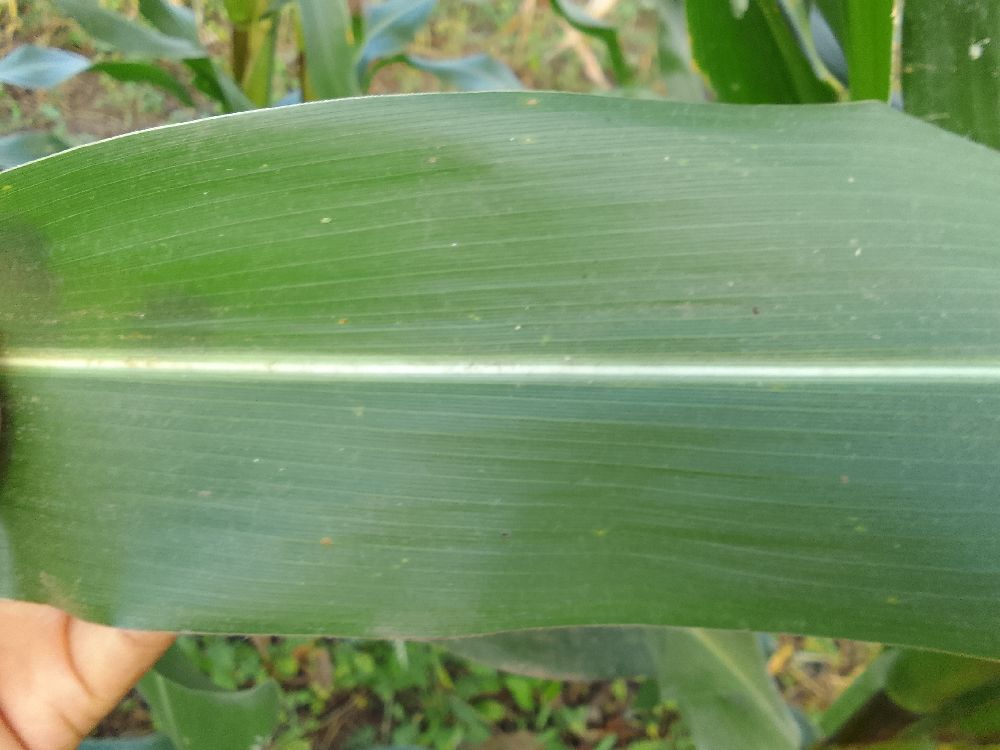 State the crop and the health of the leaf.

maize, healthy
